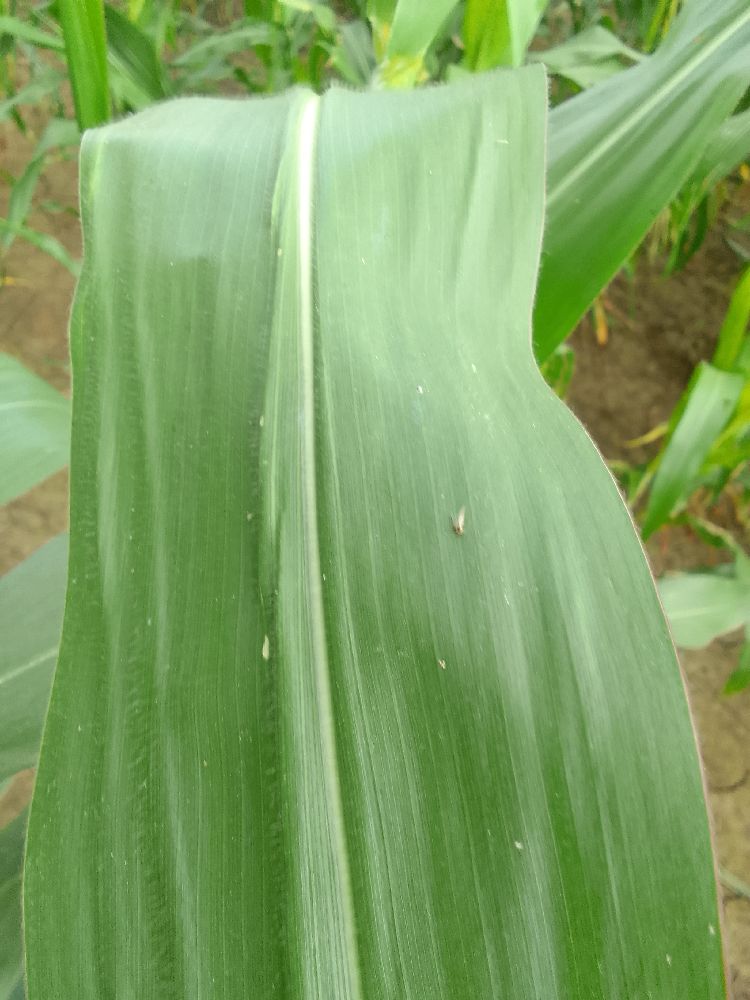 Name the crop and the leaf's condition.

maize, healthy
